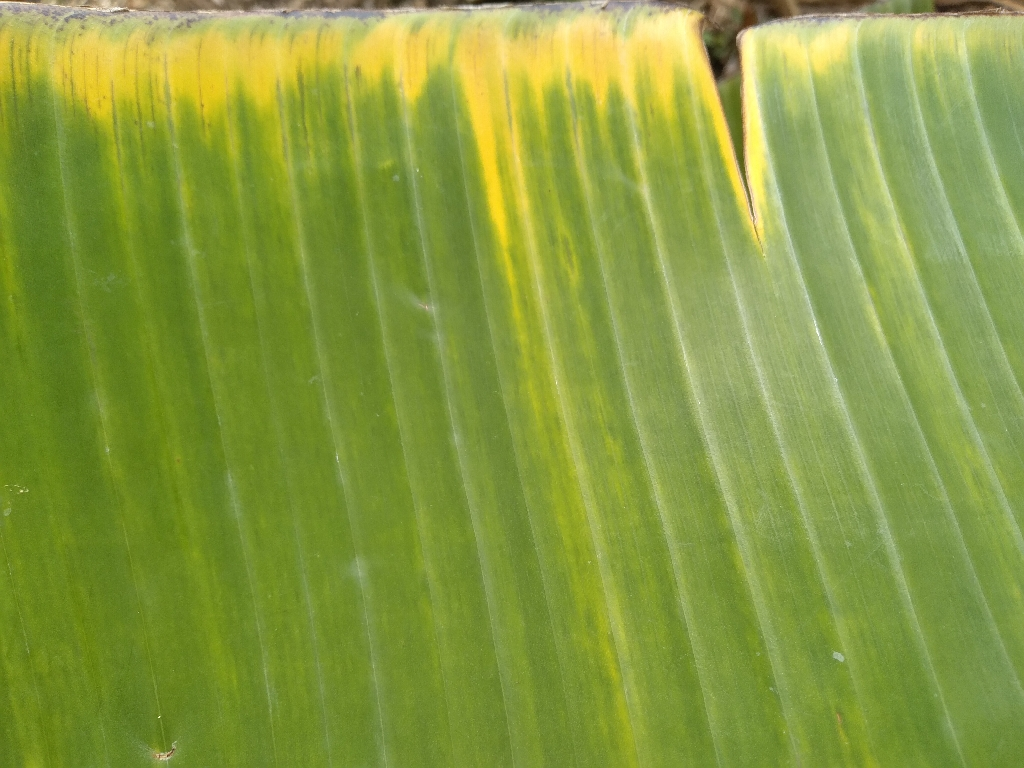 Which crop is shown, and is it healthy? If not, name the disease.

banana, fusarium wilt race 1
